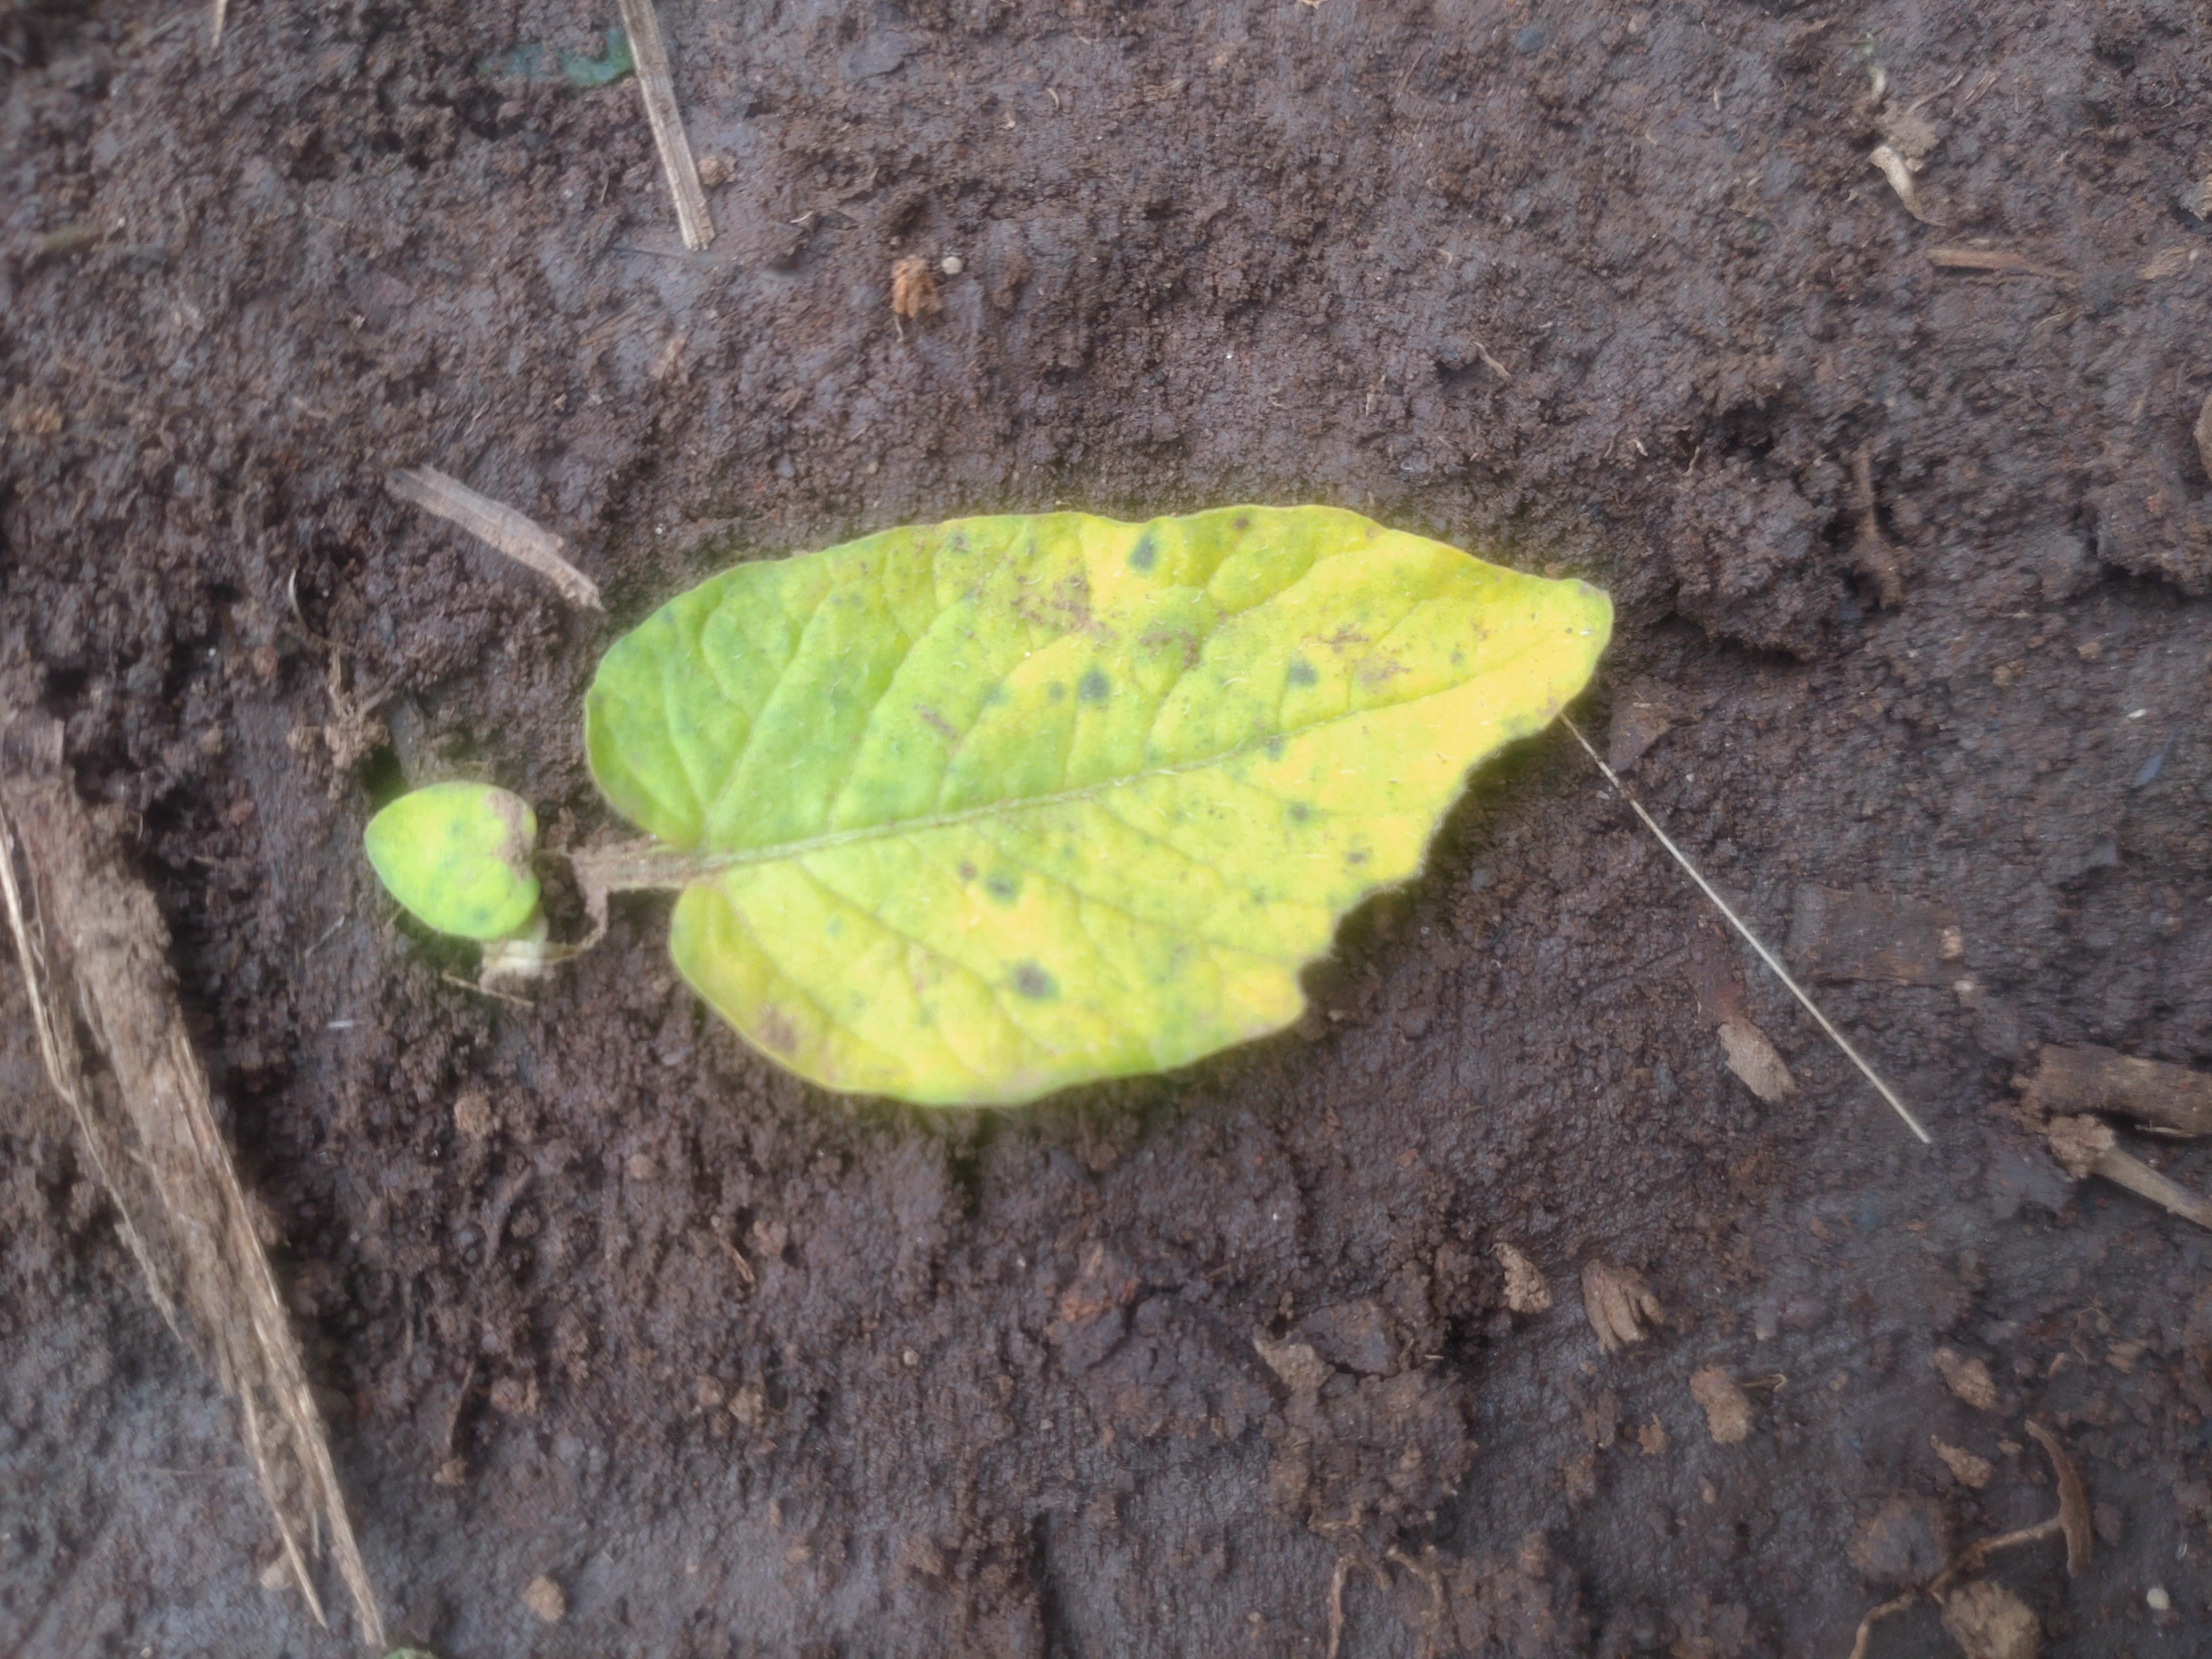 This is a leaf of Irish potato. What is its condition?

late blight
